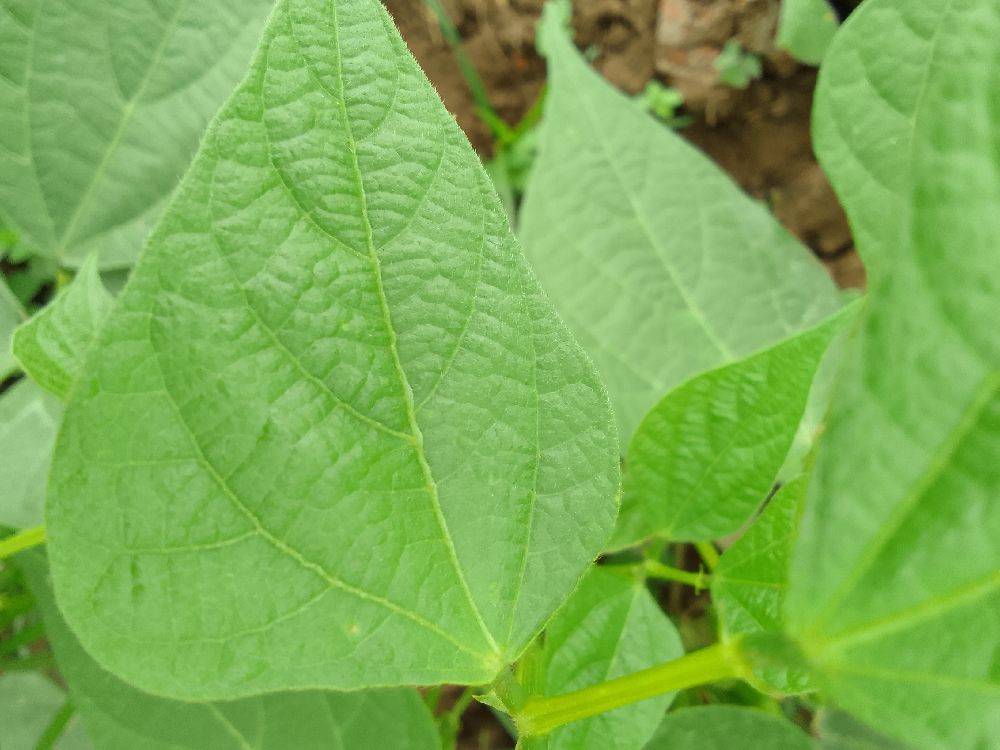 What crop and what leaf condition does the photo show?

common bean, healthy
